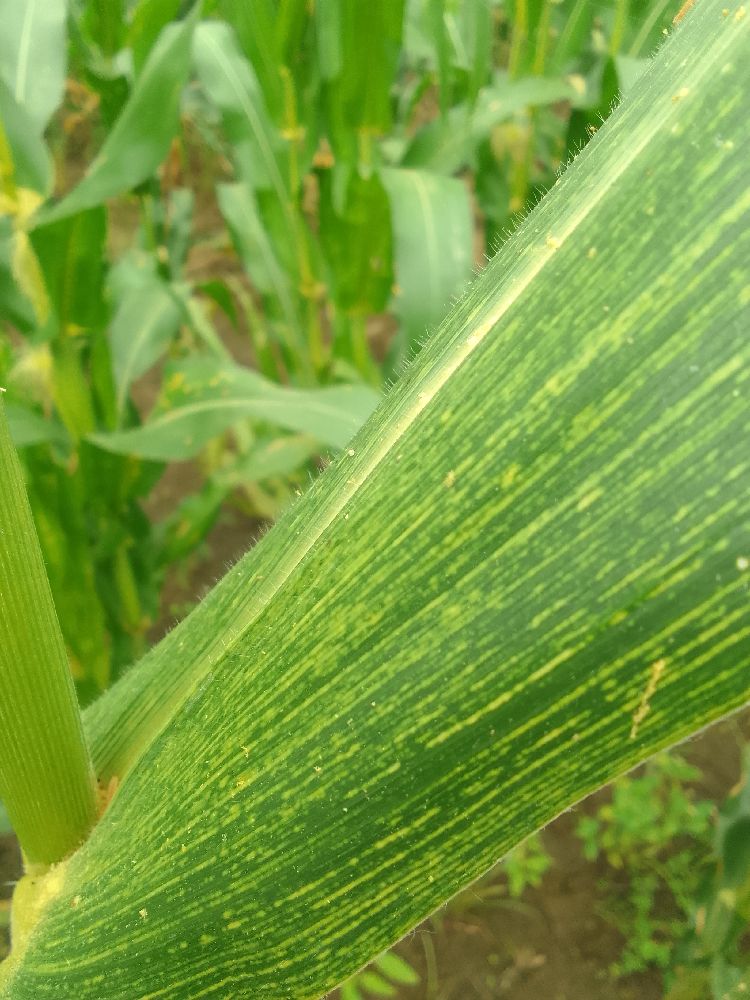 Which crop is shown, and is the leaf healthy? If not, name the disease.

maize, maize streak virus
